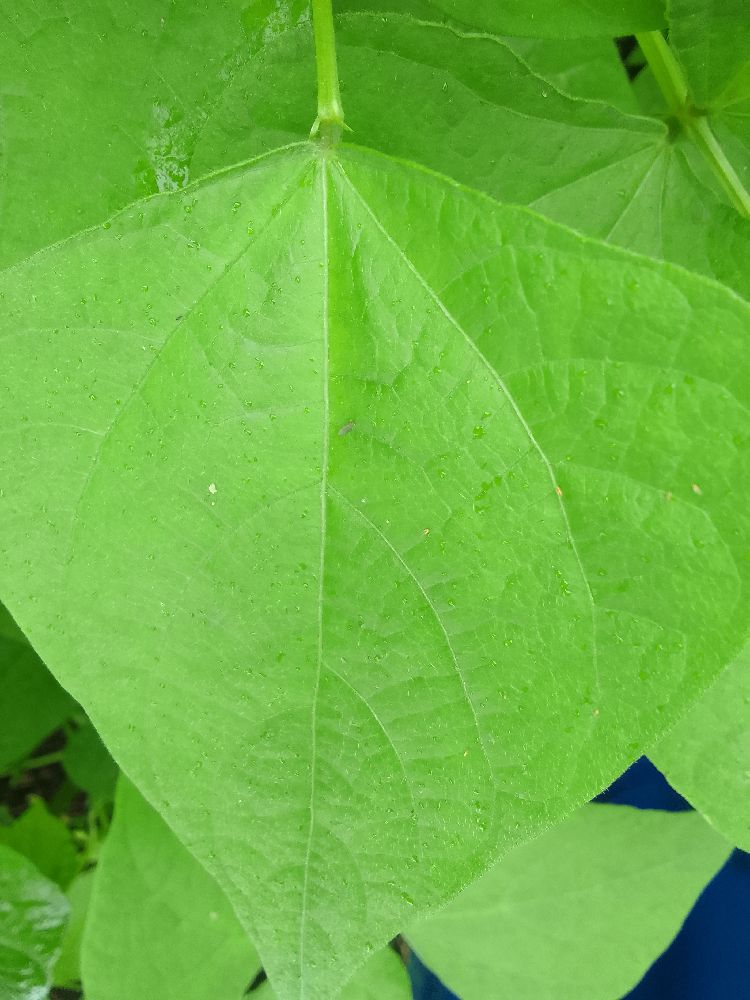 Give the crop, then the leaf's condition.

common bean, healthy
